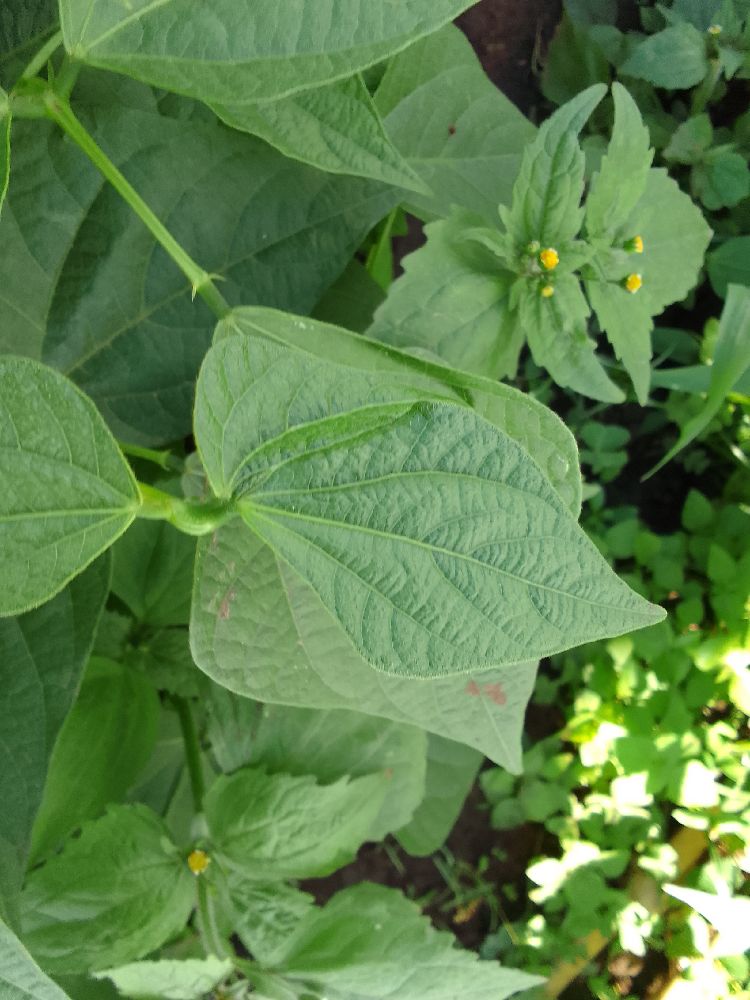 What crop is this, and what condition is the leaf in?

common bean, healthy
